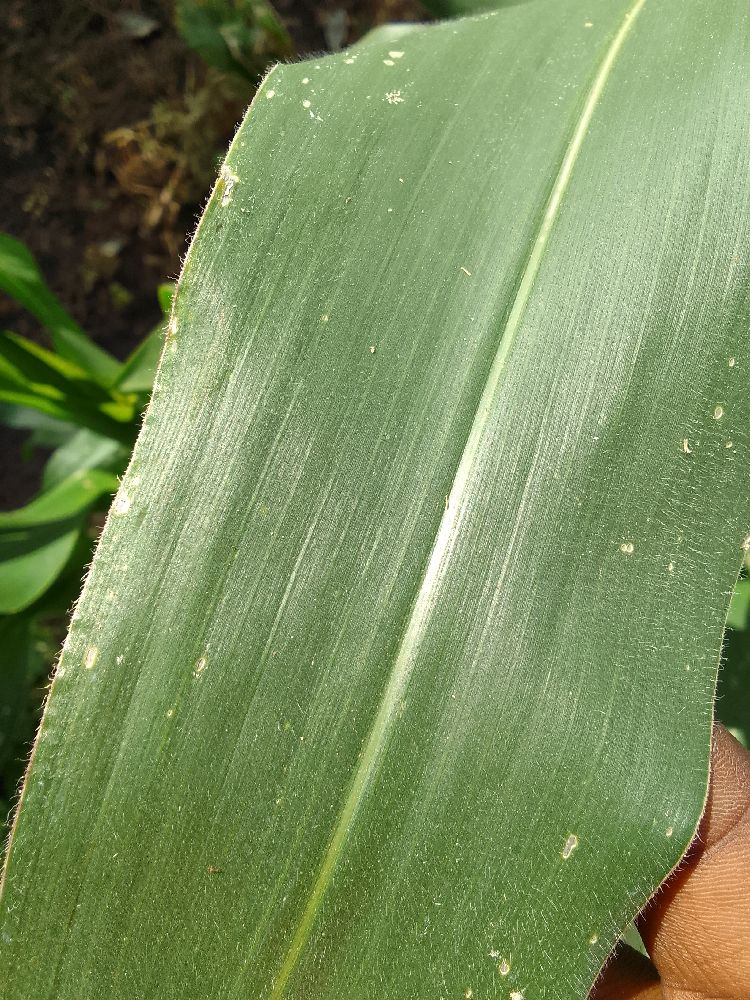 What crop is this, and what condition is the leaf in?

maize, healthy
